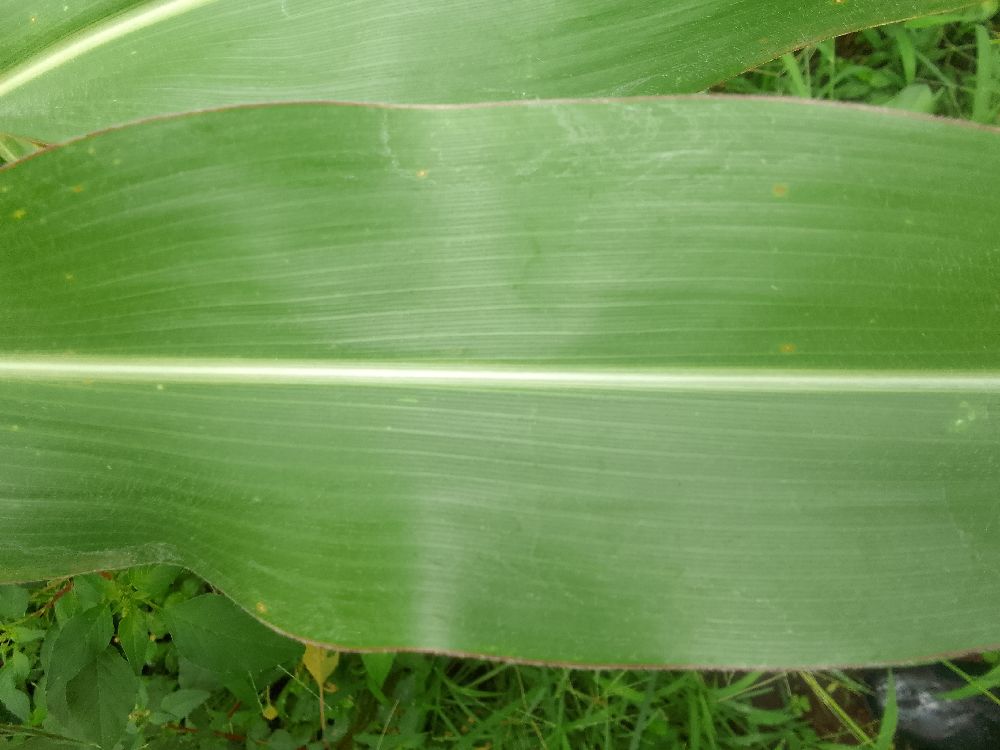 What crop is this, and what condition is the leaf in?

maize, healthy
